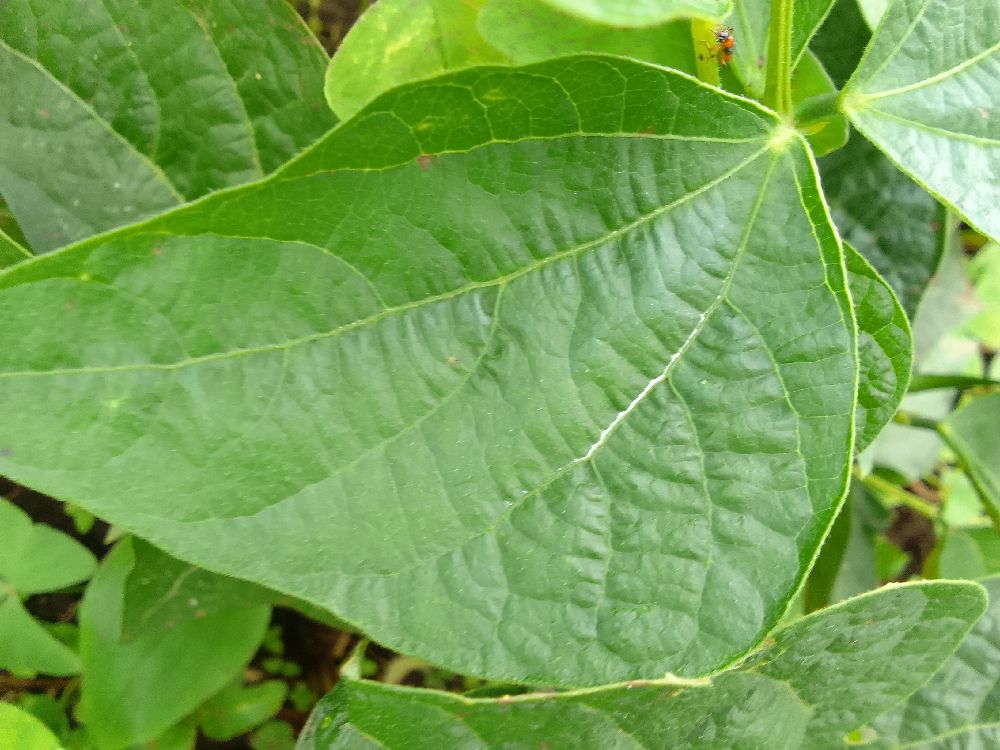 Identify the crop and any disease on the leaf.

common bean, healthy
